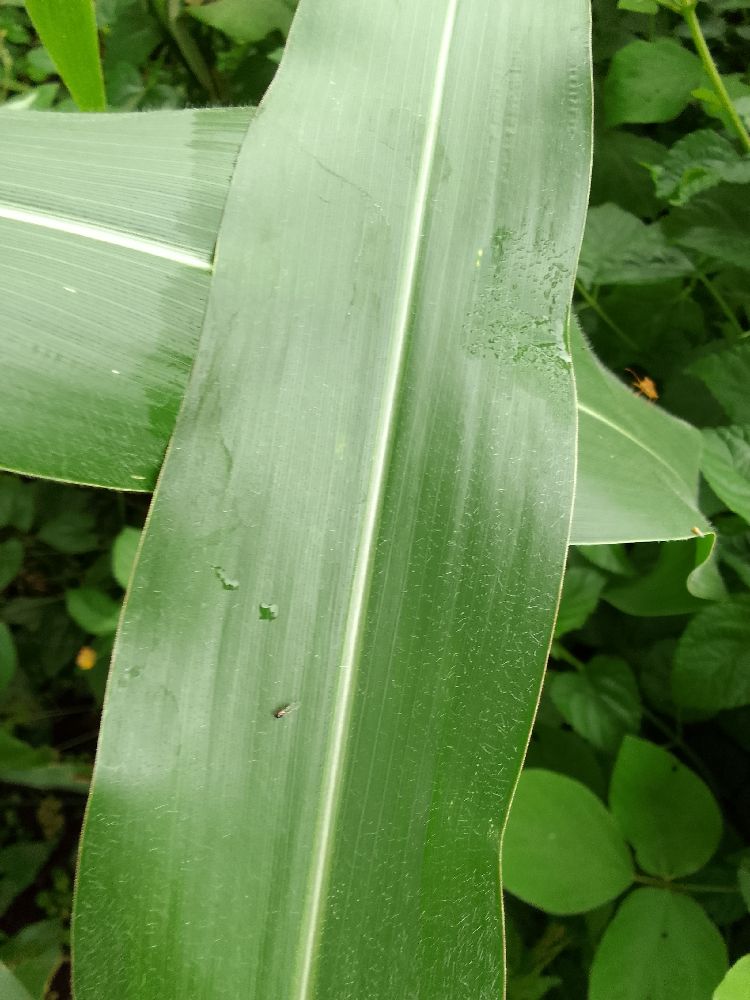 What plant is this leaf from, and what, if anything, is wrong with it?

maize, healthy
